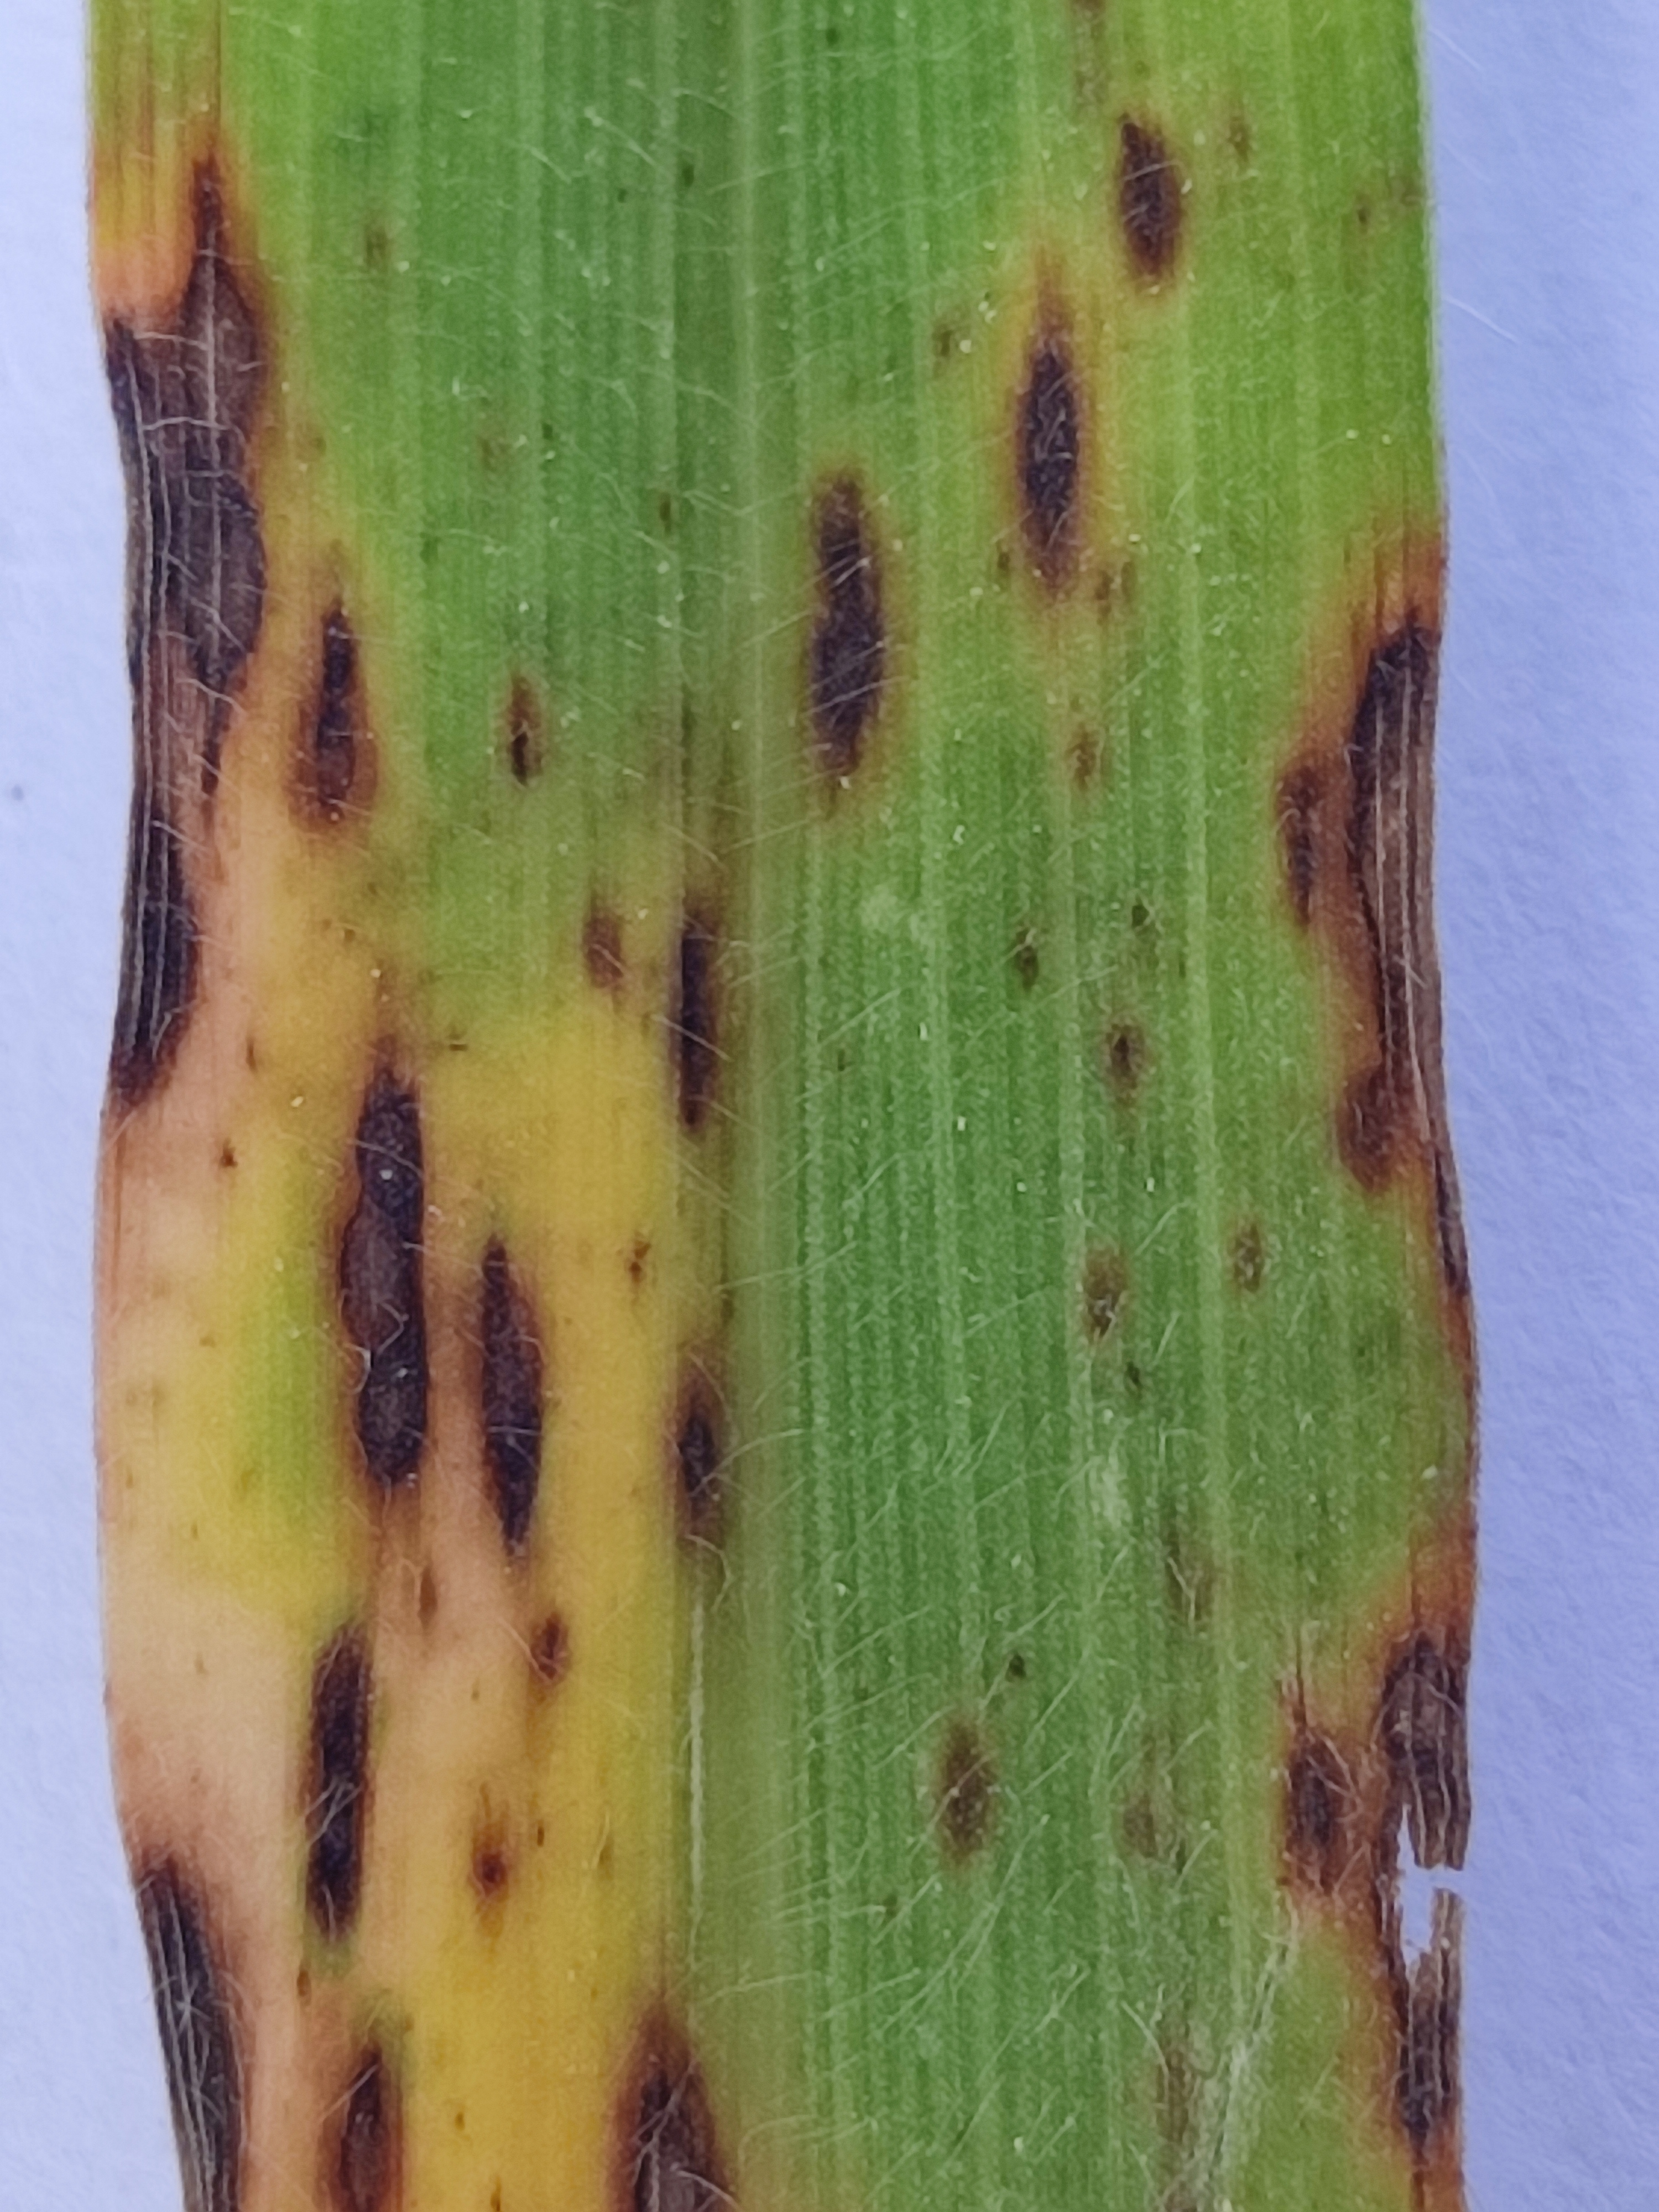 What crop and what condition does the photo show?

pearl millet, pyricularia sp.
